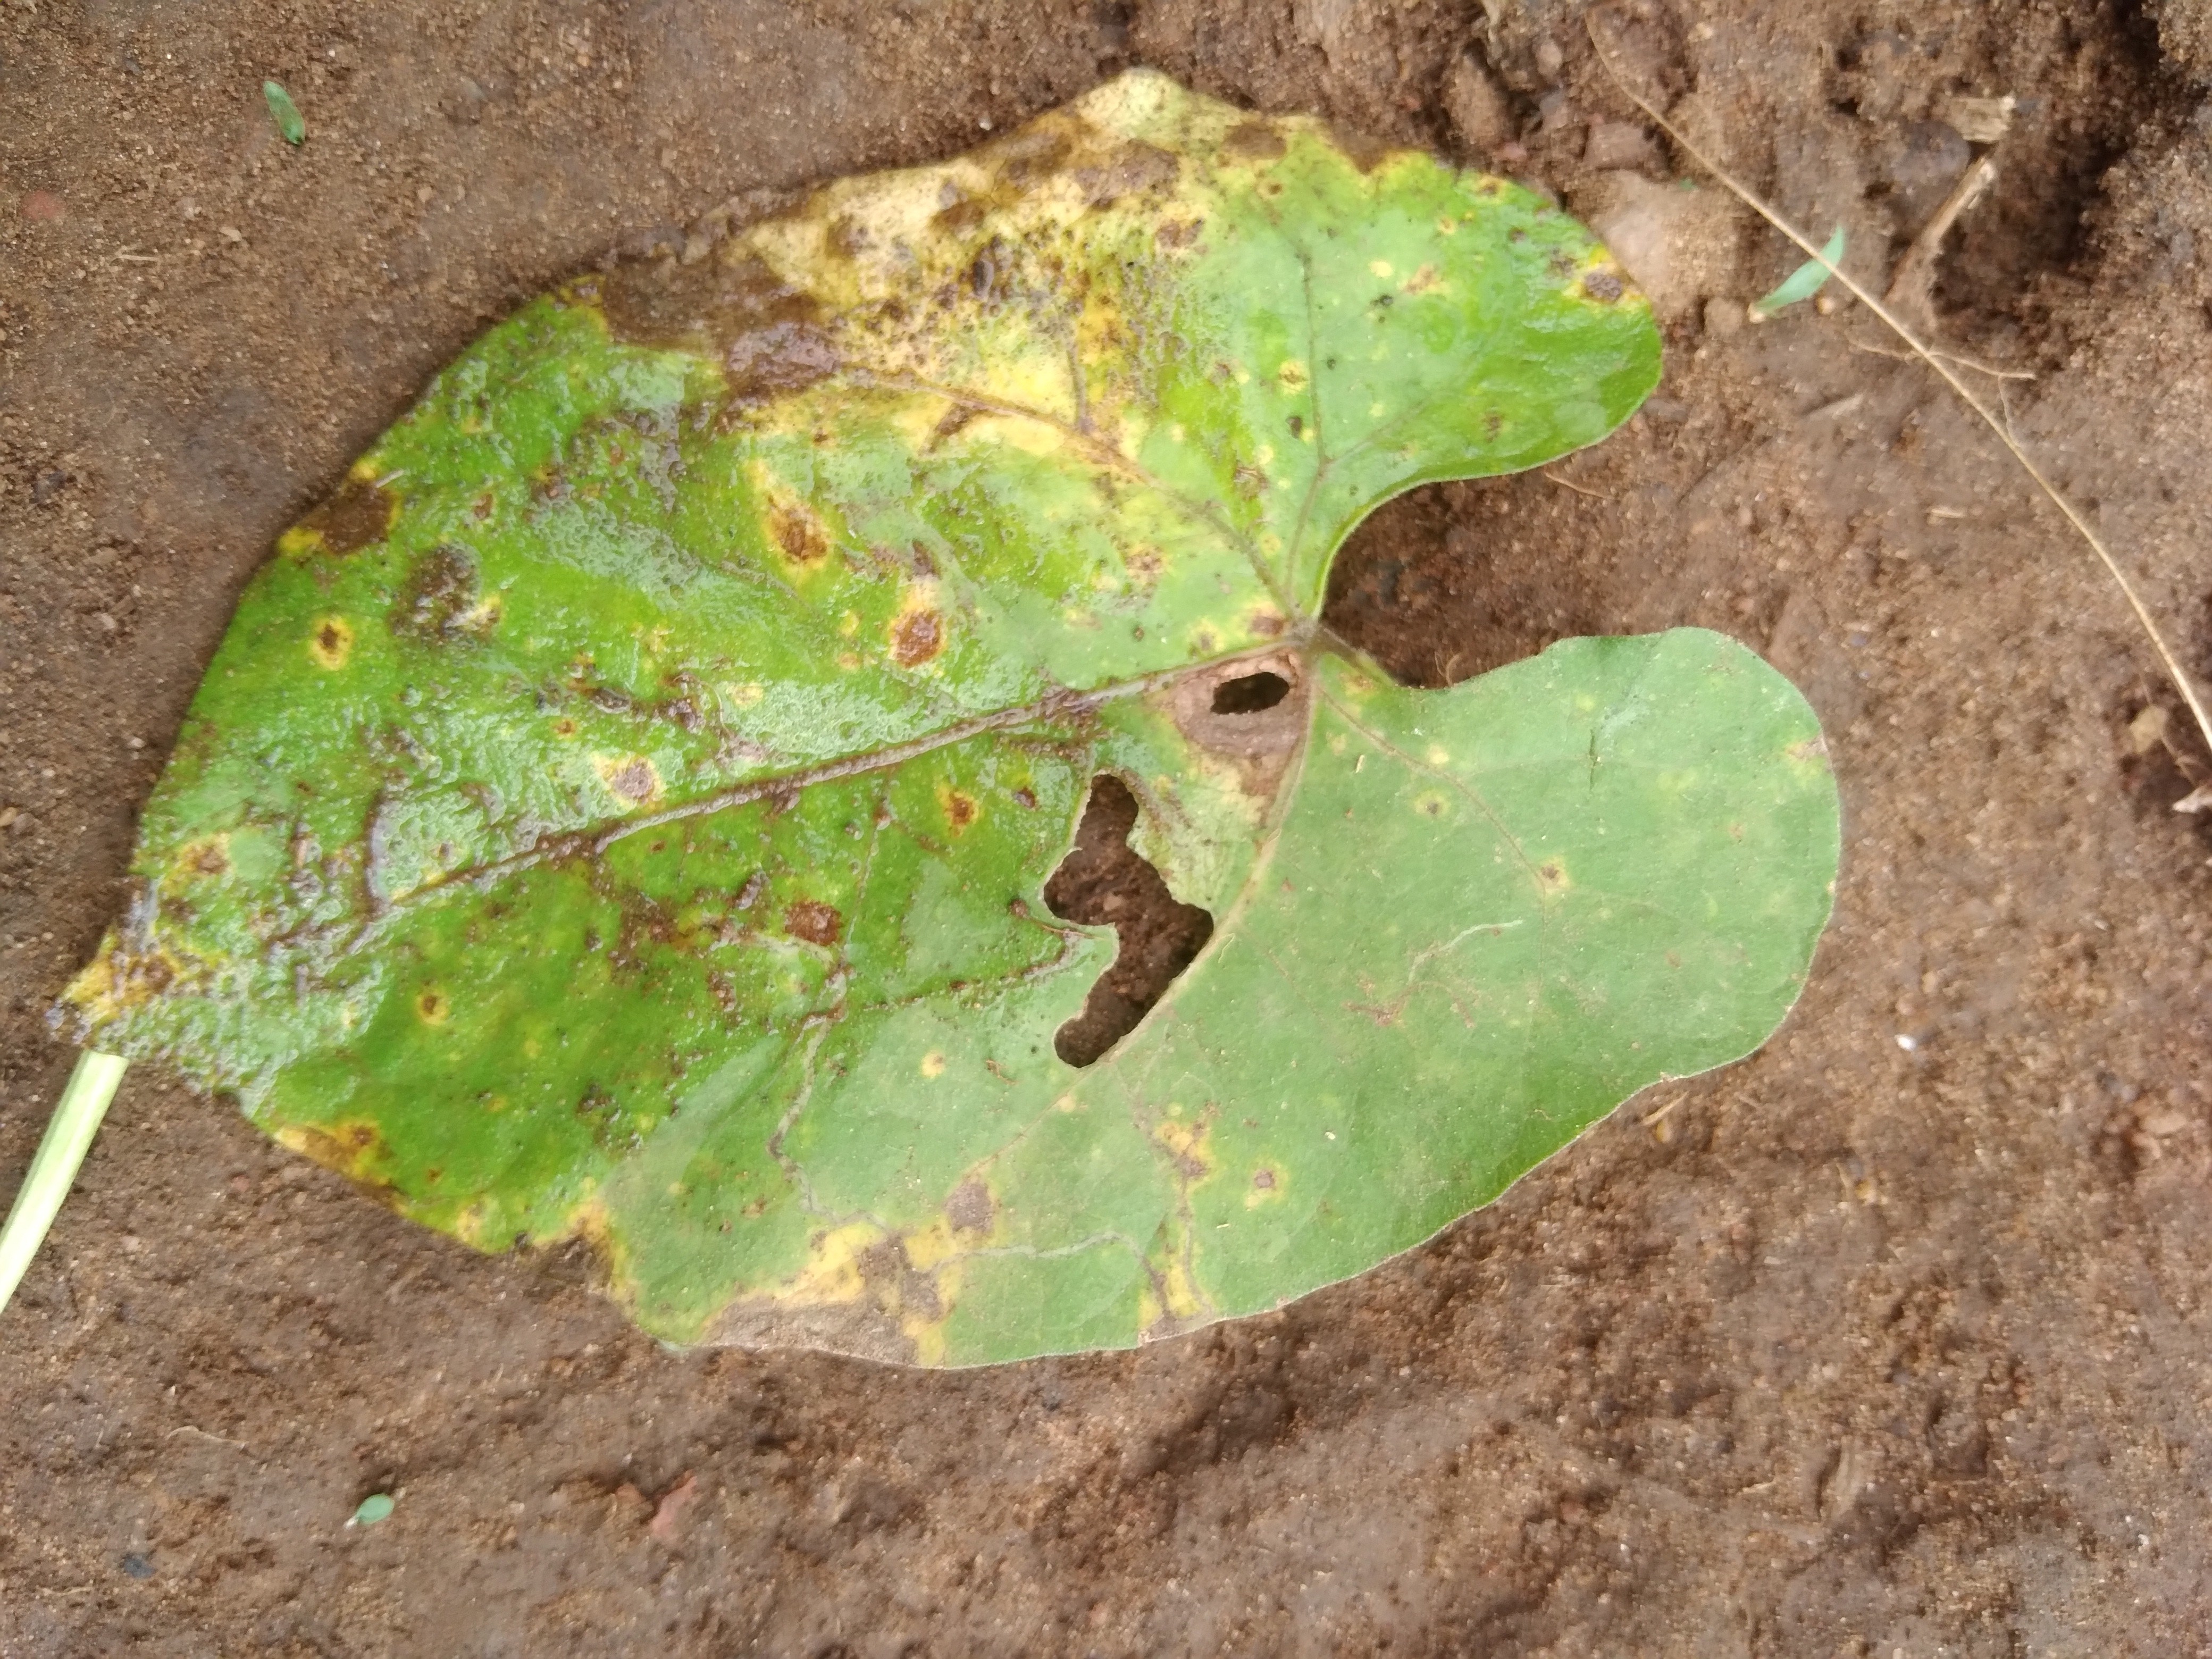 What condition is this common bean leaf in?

rust
